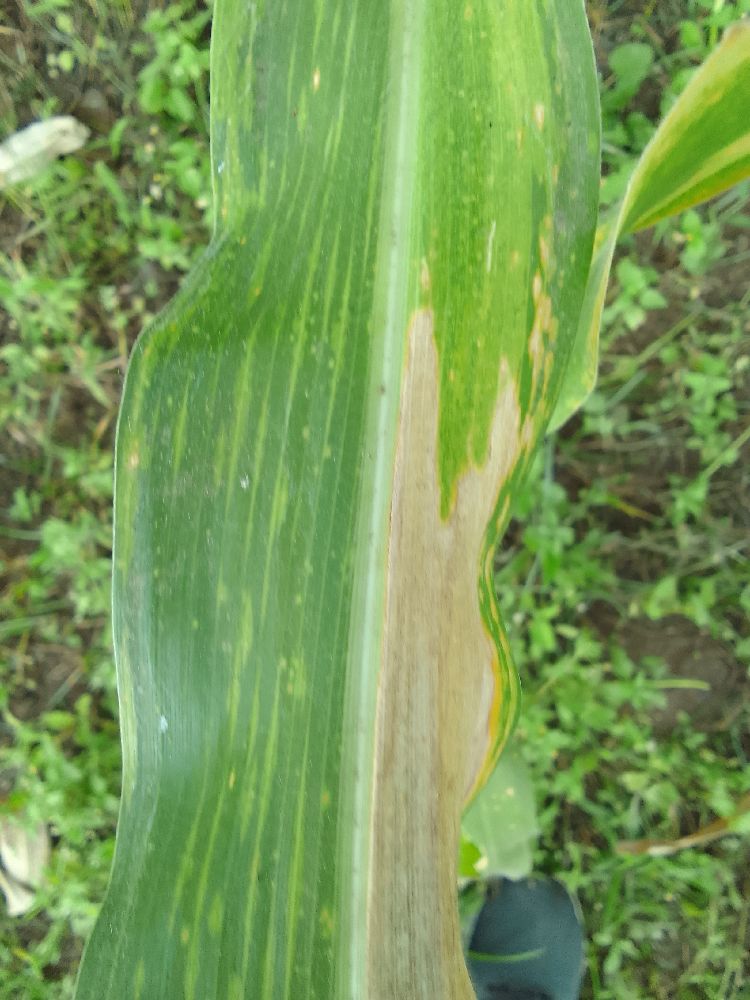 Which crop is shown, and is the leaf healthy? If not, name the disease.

maize, maize lethal necrosis
